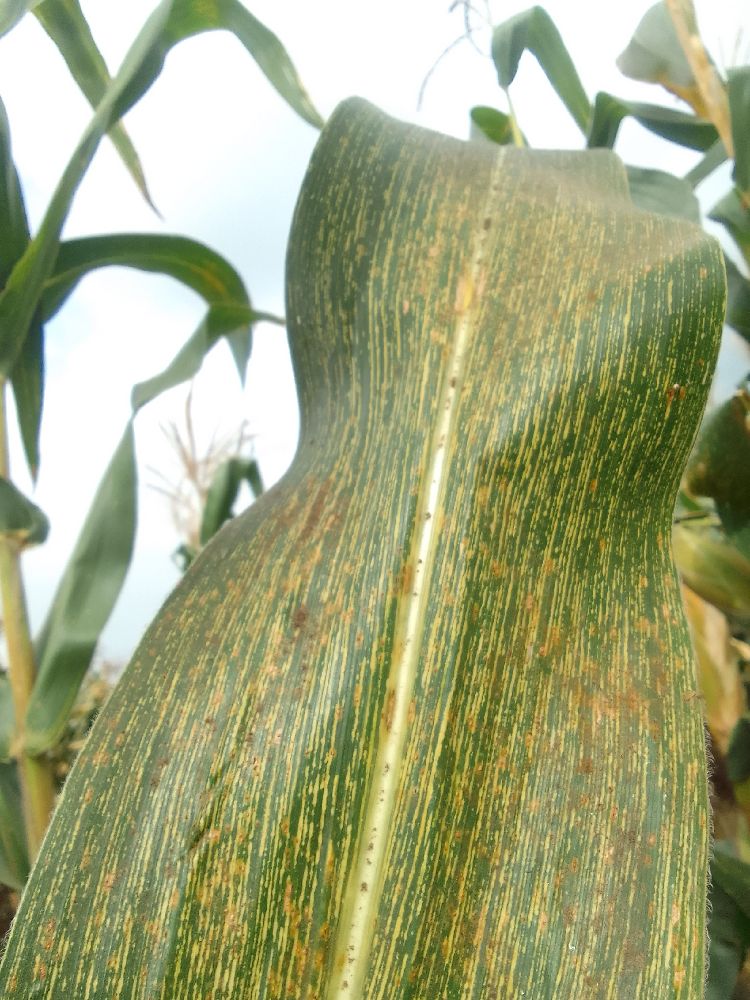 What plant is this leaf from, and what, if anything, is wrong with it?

maize, maize streak virus
